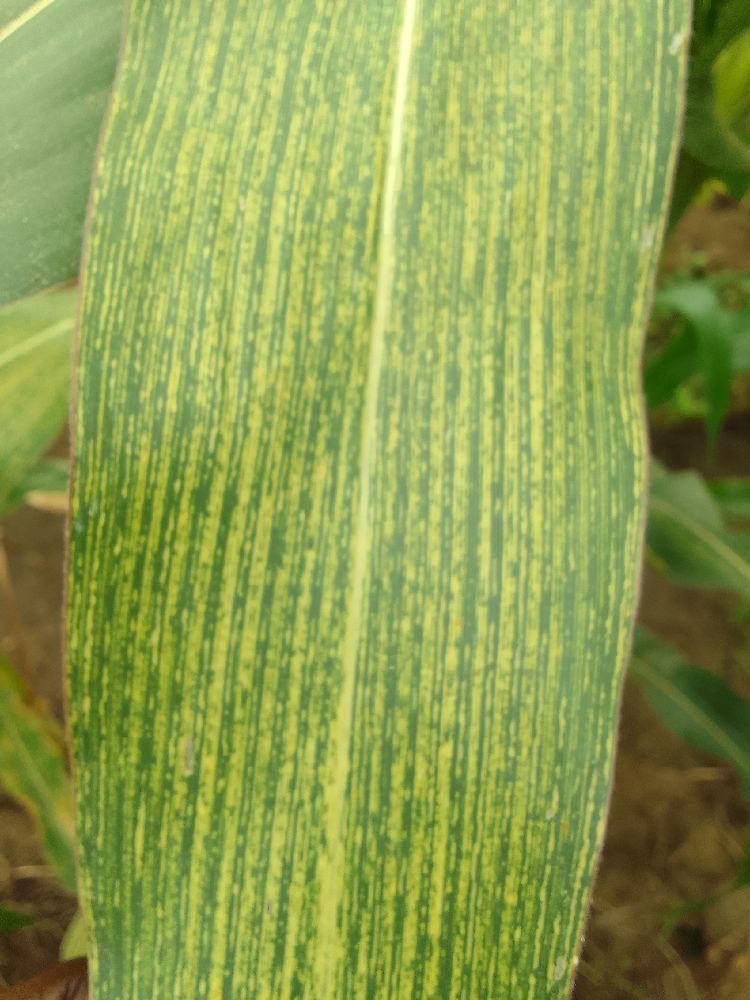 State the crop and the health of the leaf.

maize, maize streak virus
